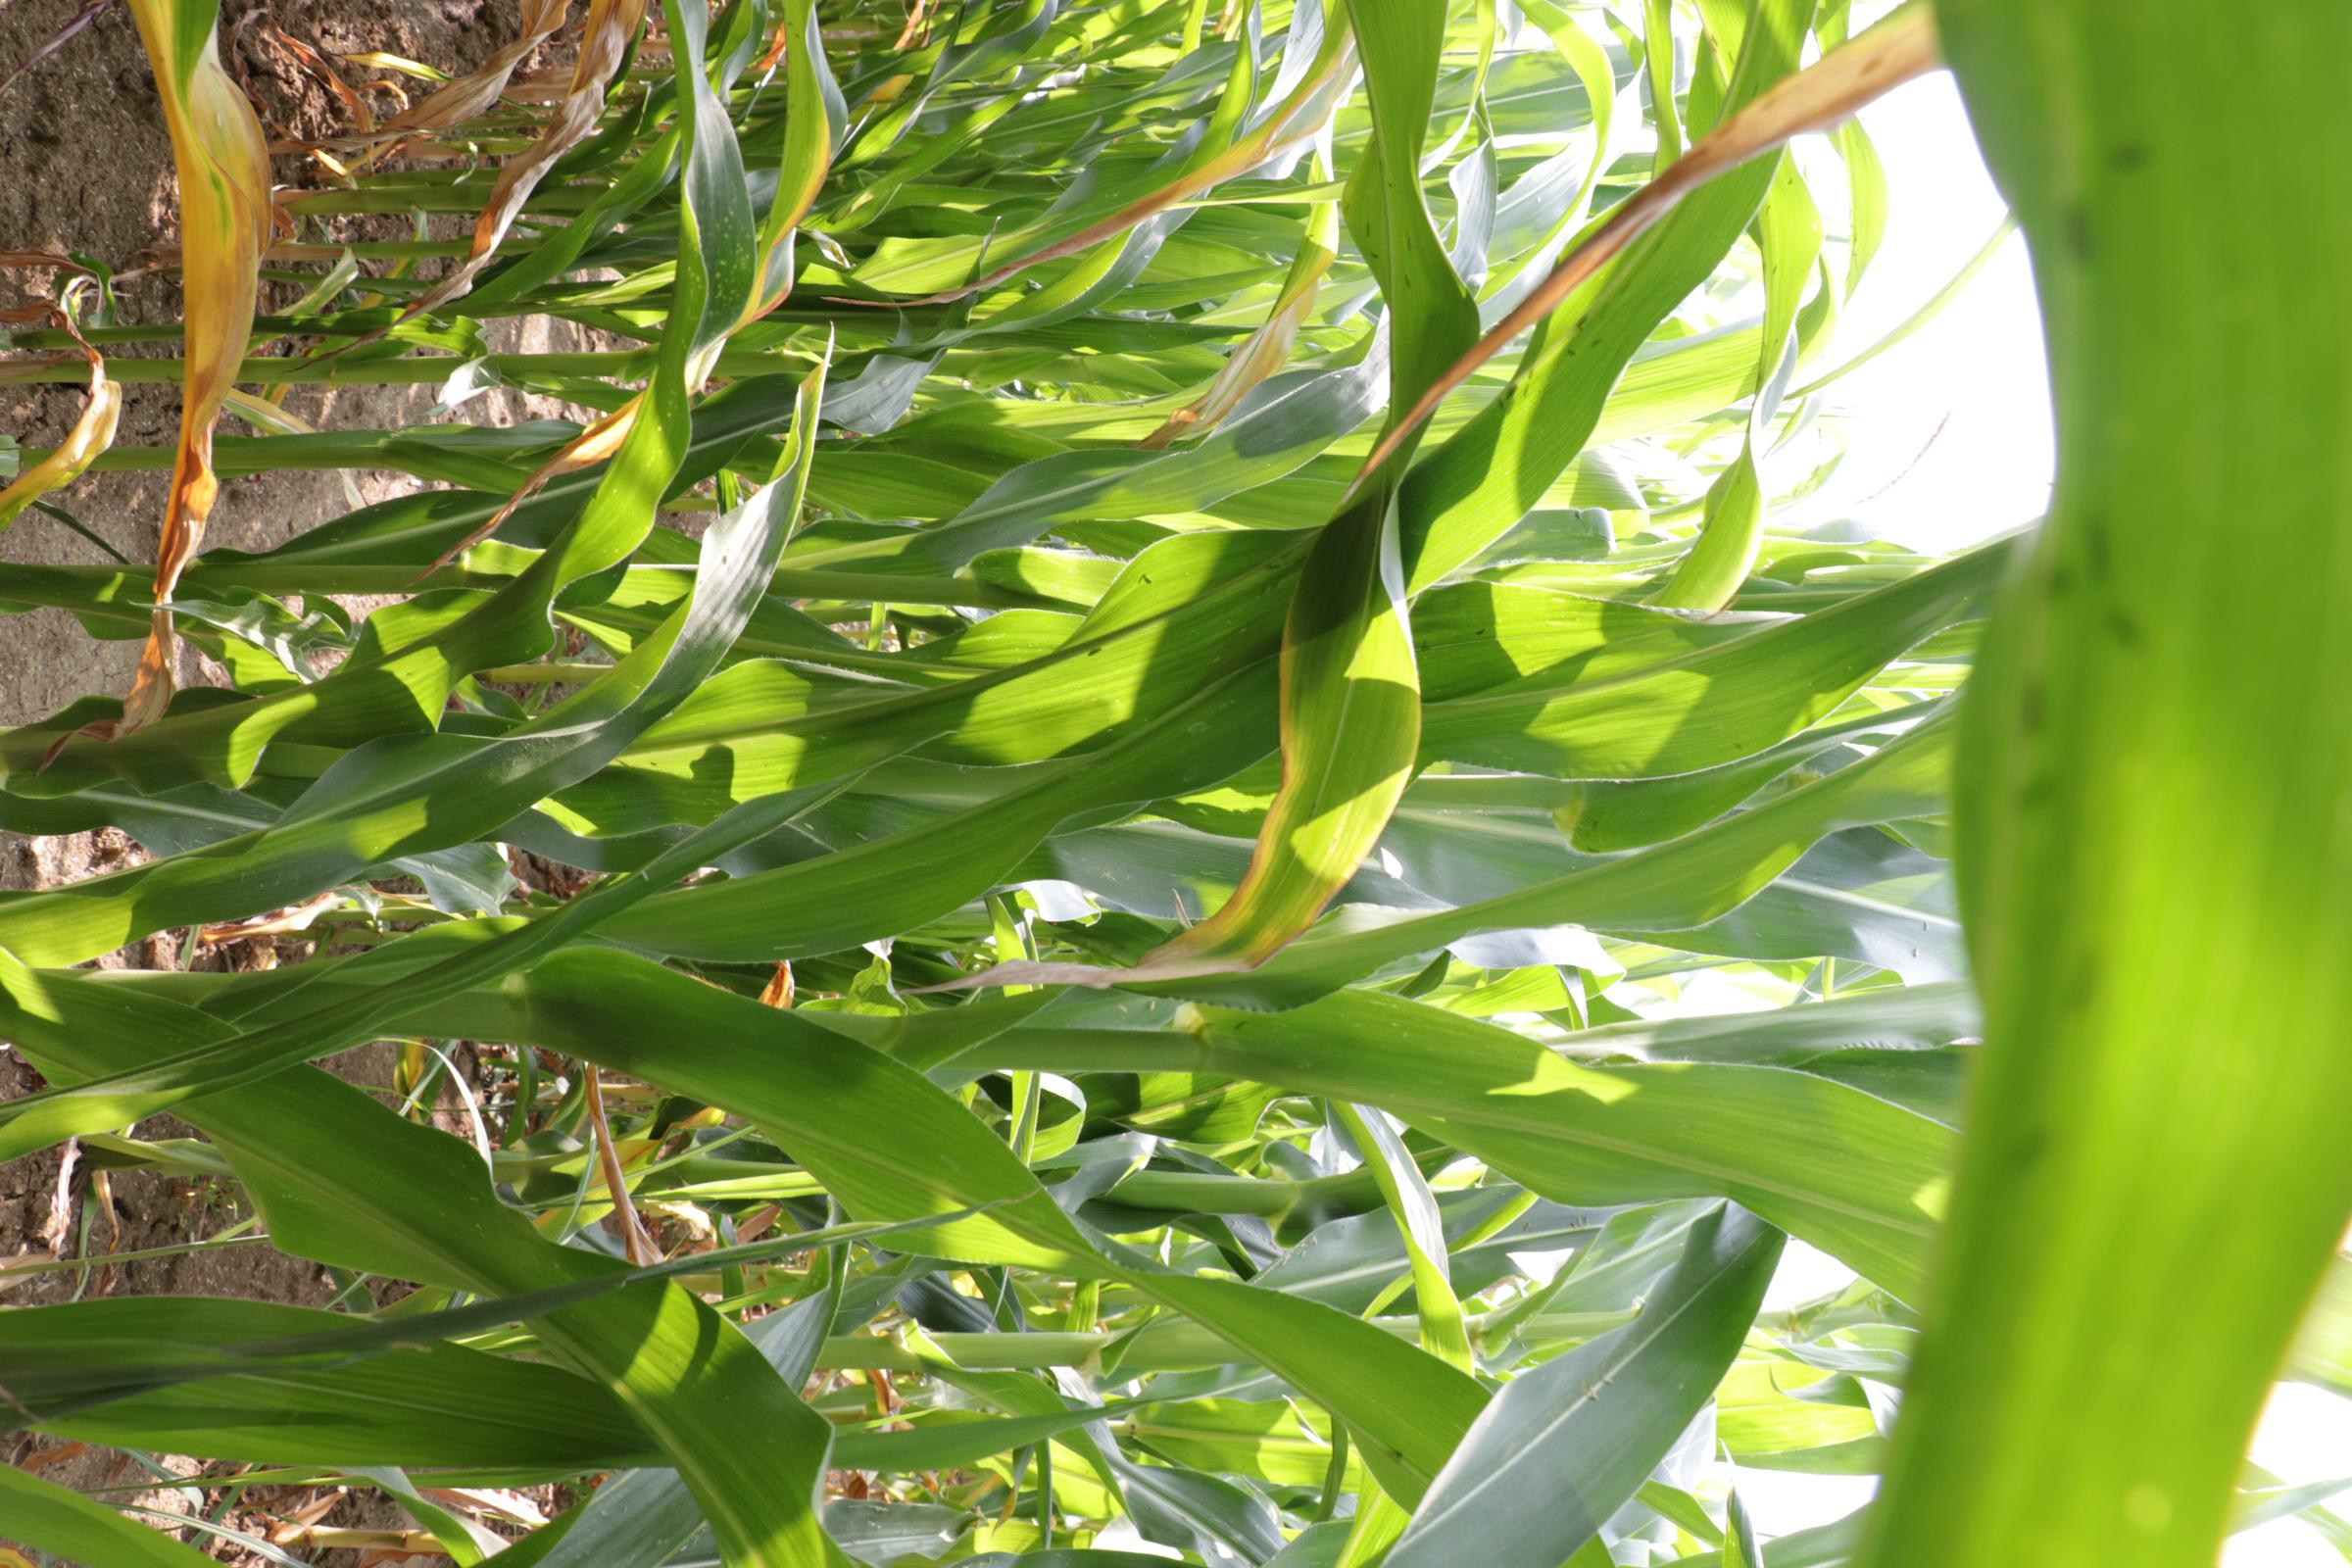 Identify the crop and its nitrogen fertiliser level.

maize, reduced nitrogen fertilisation
